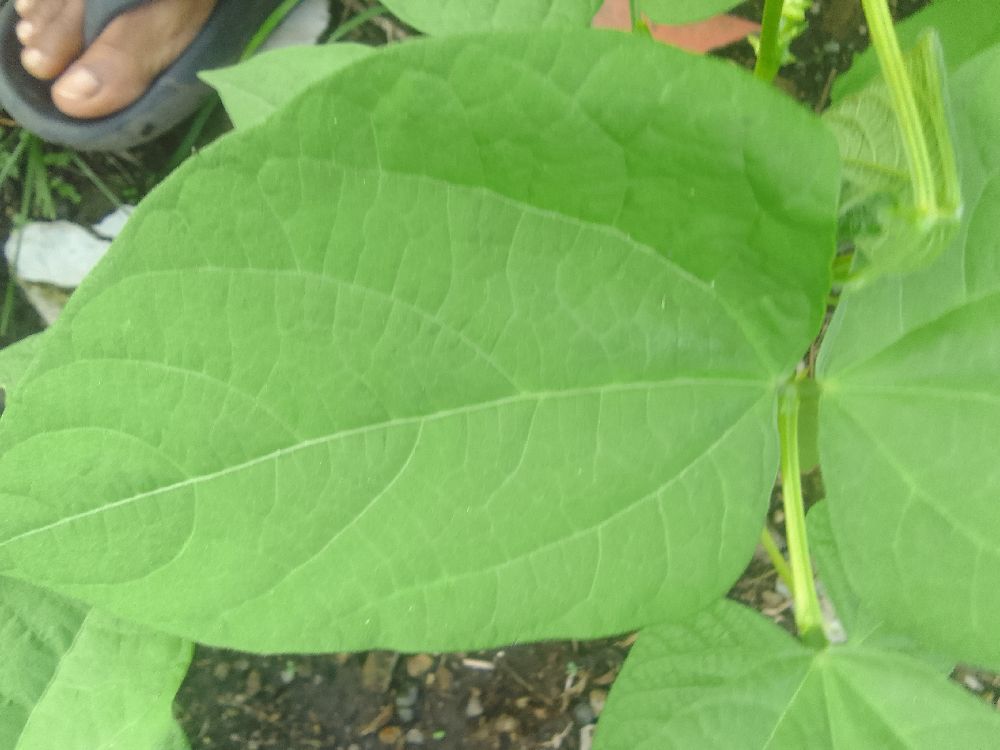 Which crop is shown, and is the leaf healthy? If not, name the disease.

common bean, healthy
